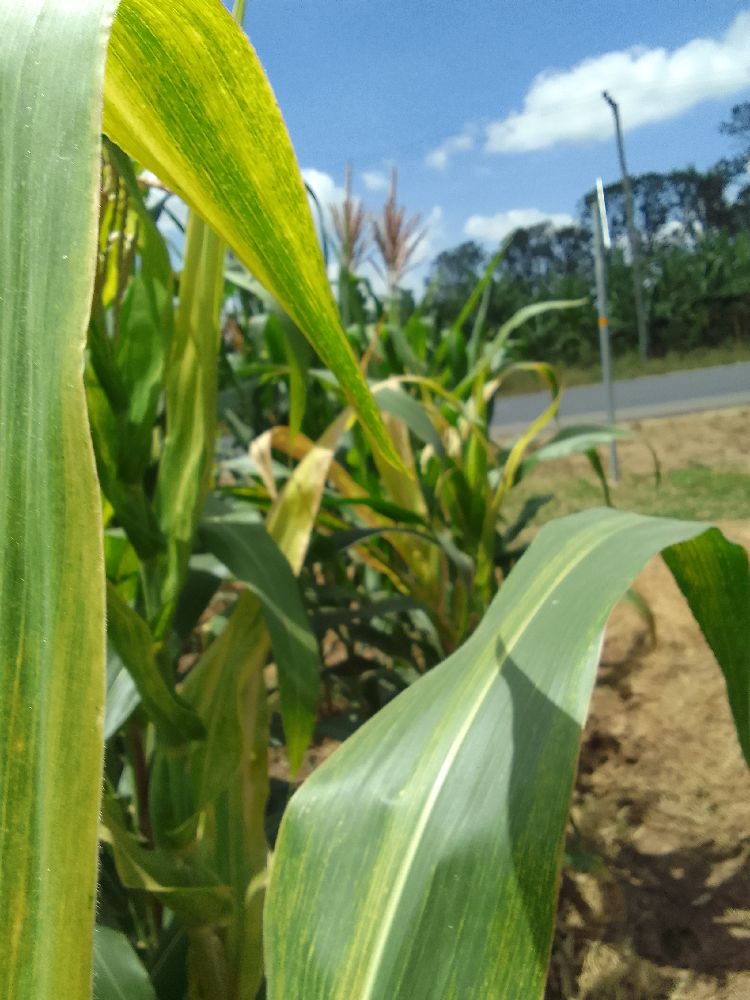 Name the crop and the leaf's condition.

maize, maize lethal necrosis
